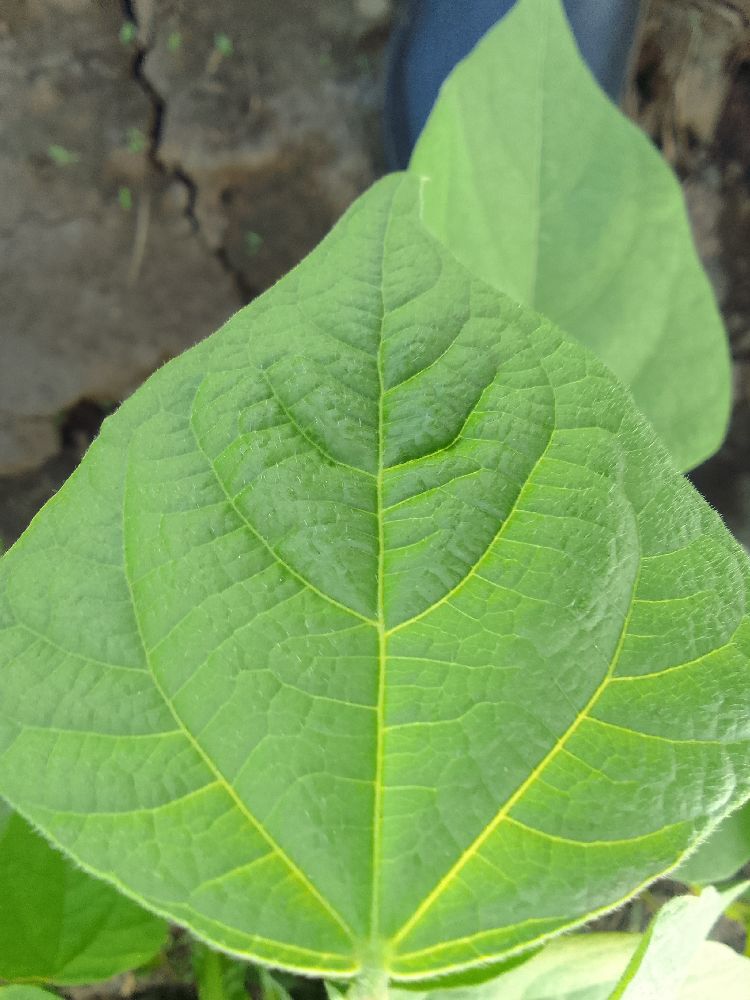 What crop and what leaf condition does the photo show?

common bean, healthy
